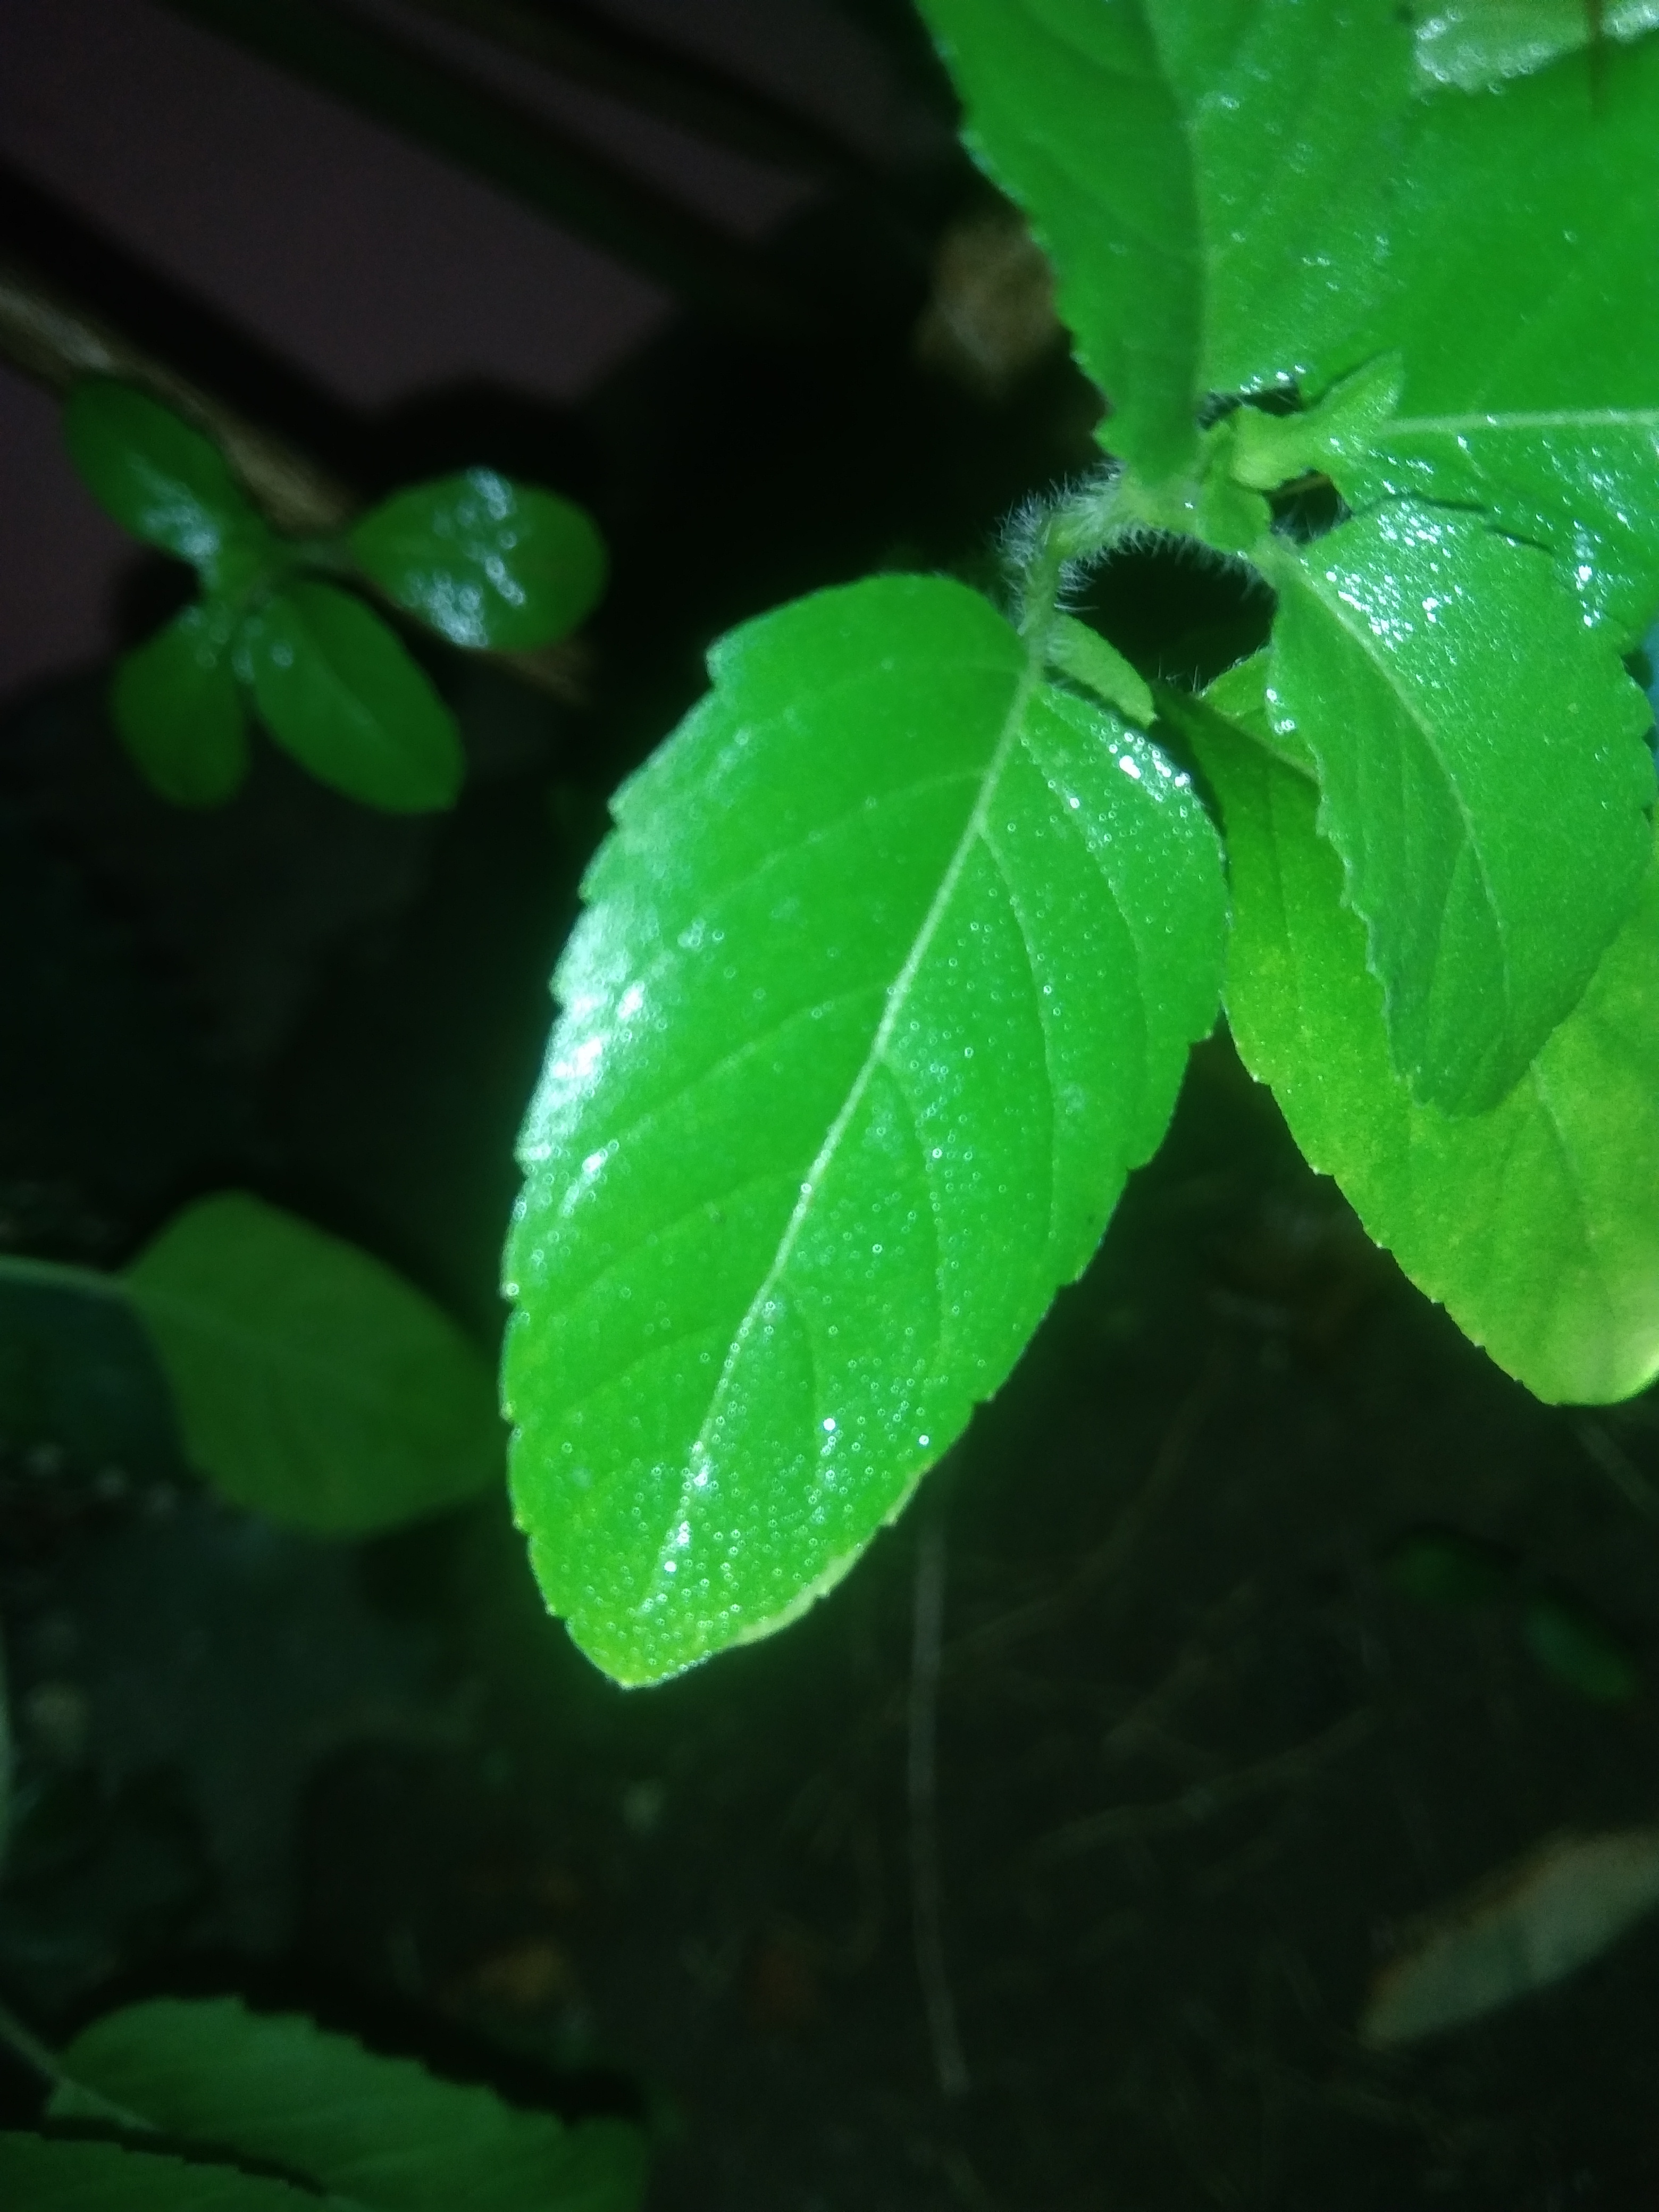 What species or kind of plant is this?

tulshi
